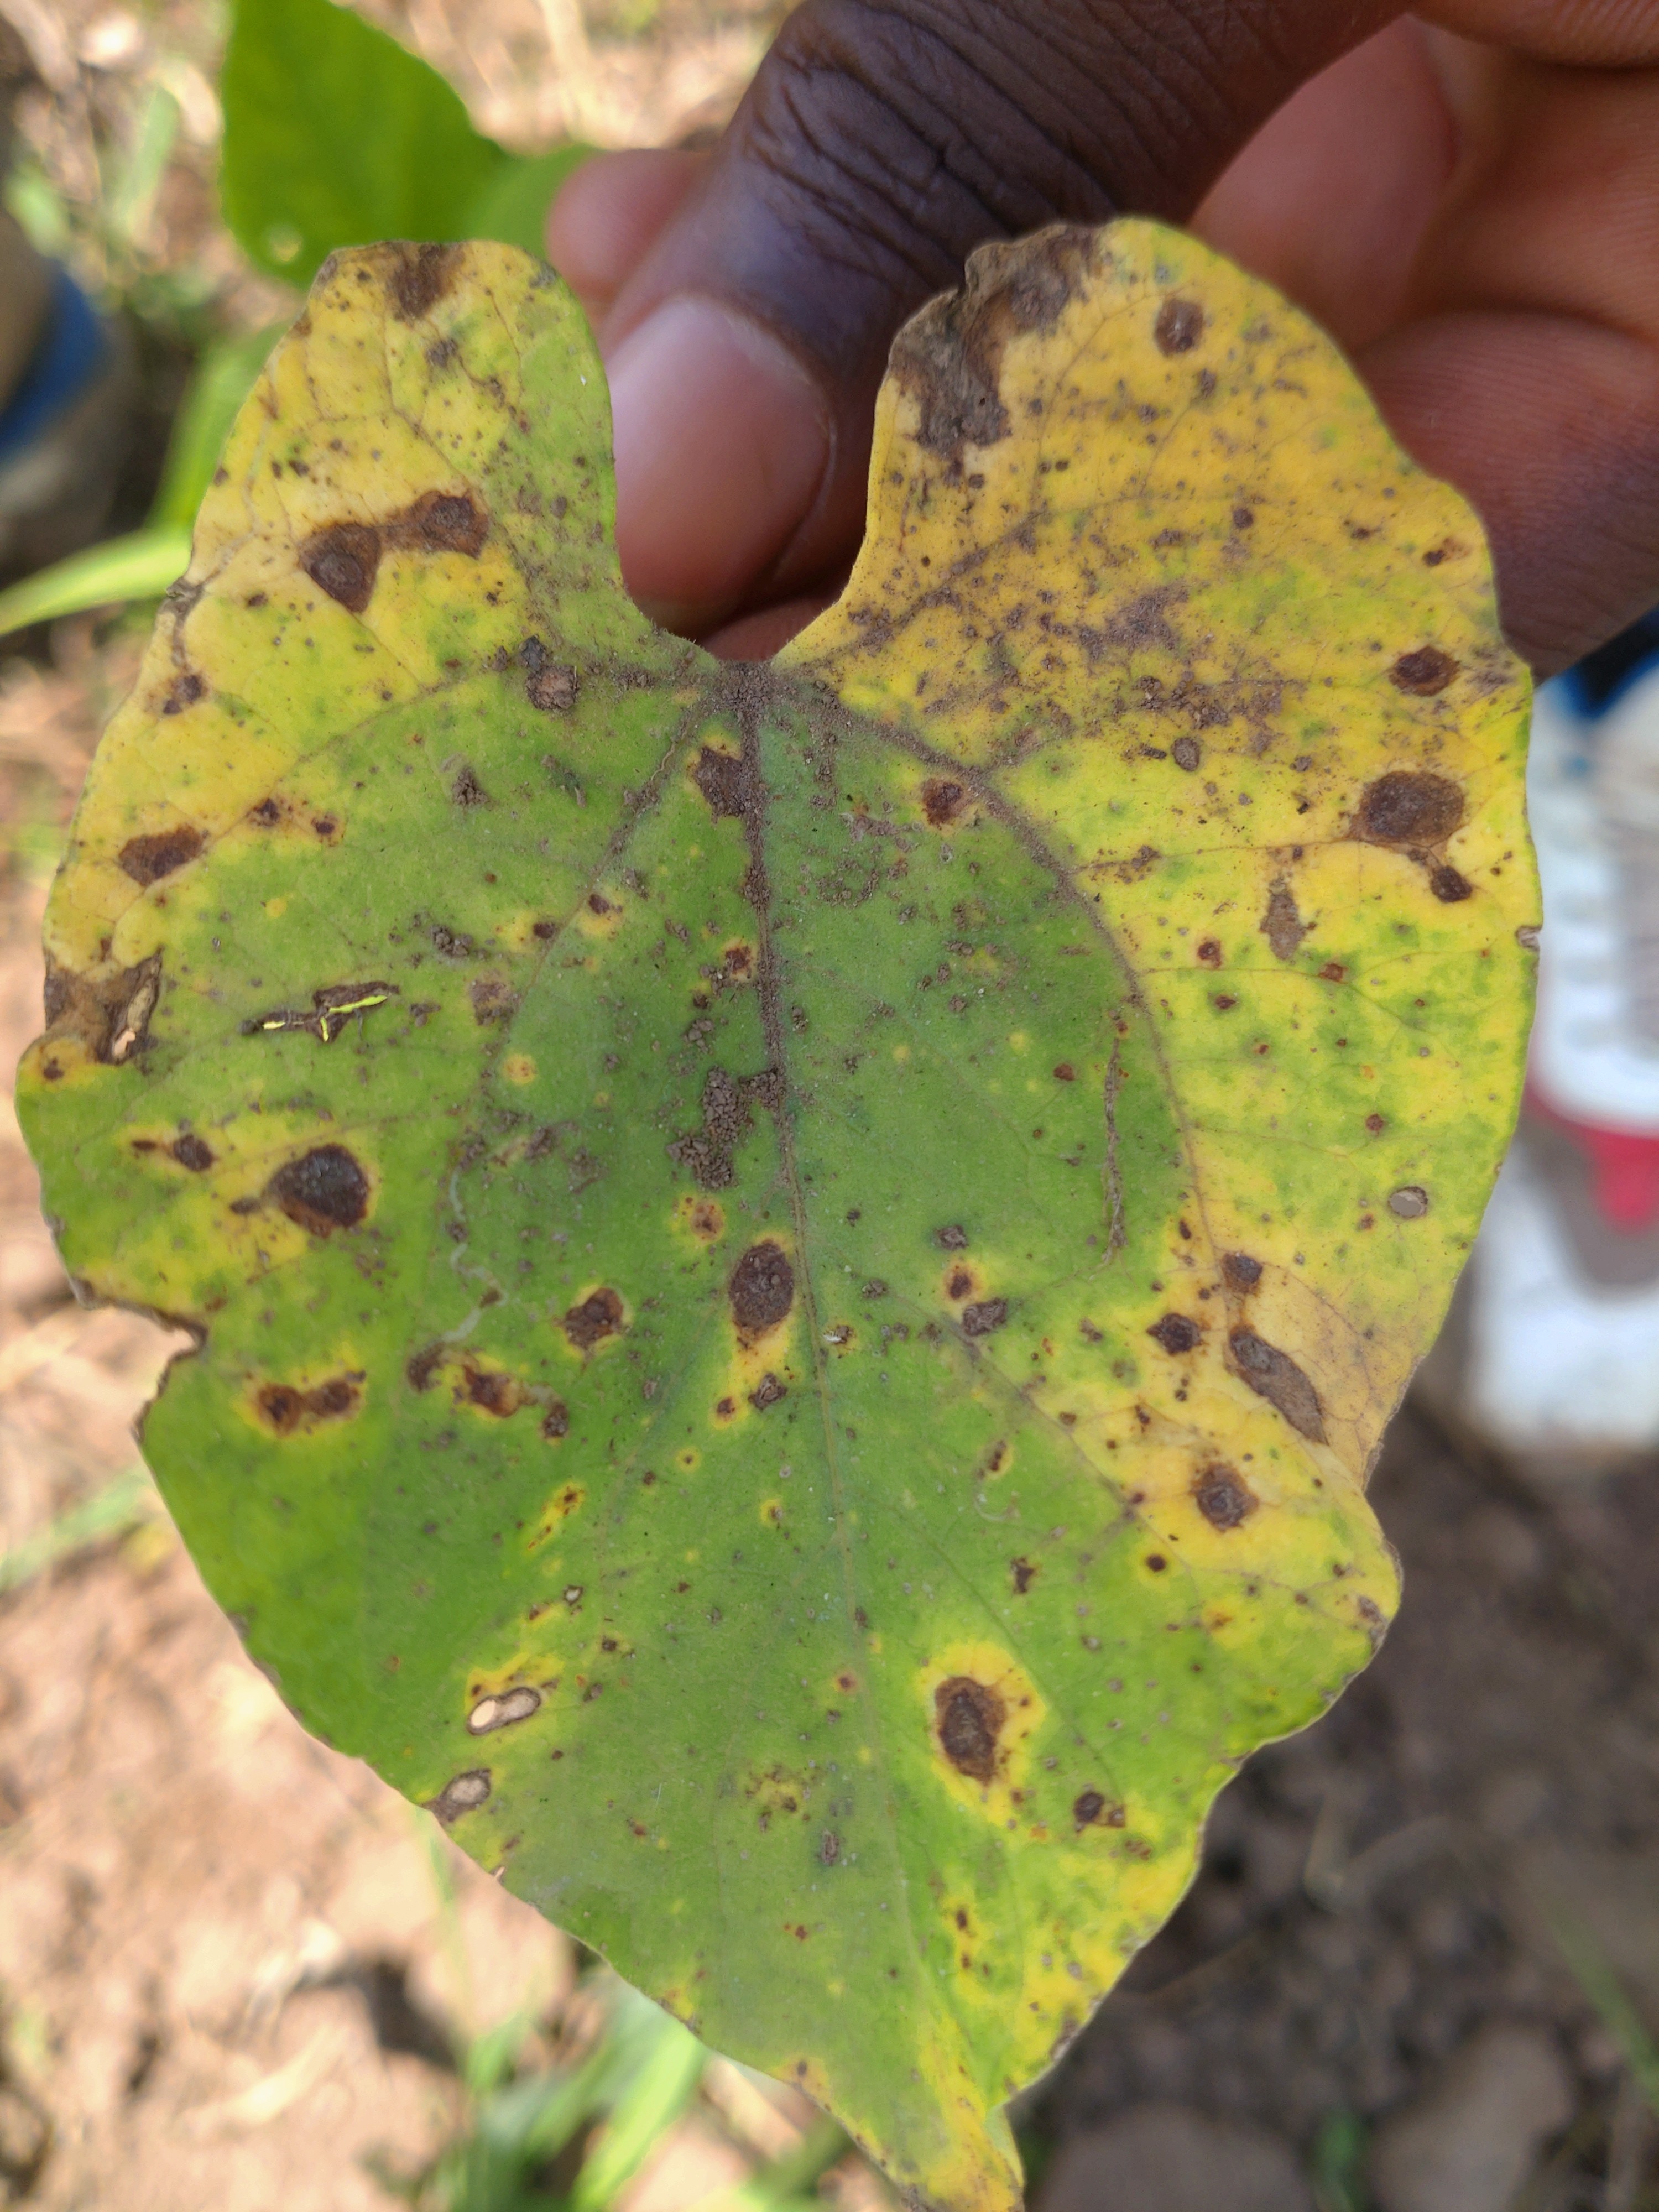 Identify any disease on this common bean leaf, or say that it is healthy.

anthracnose
